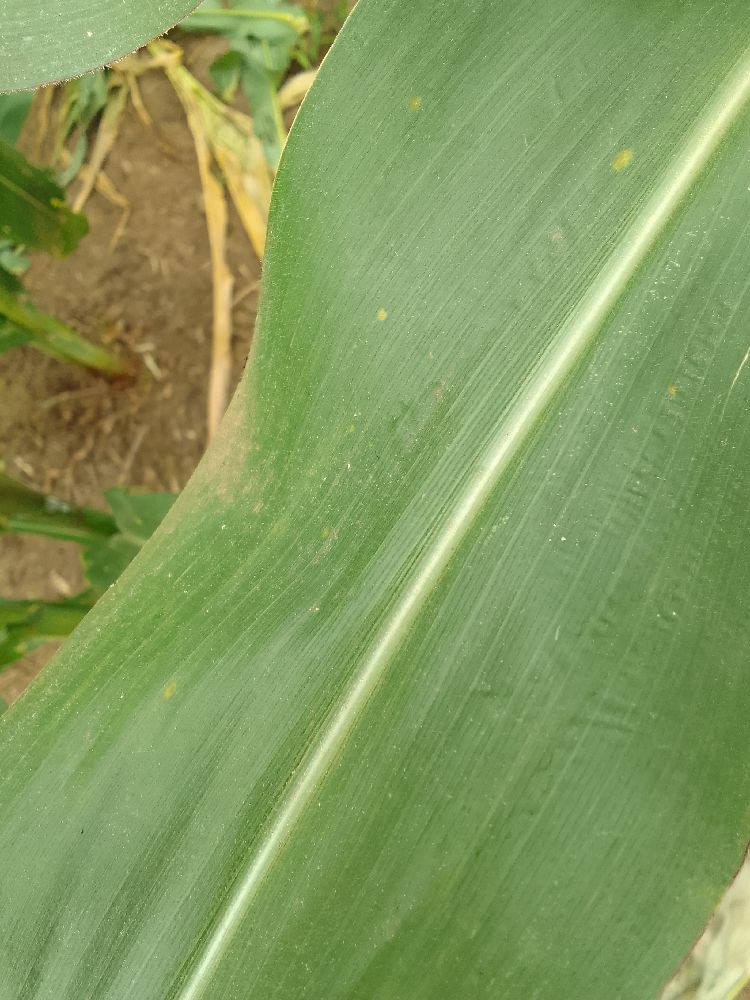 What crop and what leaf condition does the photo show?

maize, healthy
